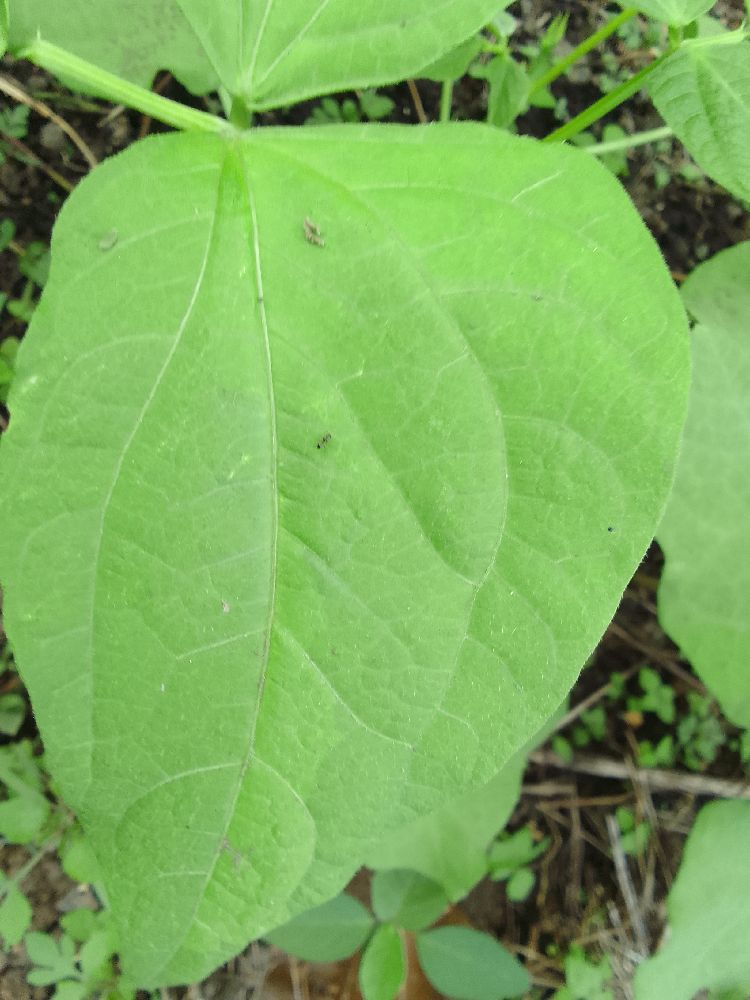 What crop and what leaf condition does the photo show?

common bean, healthy
